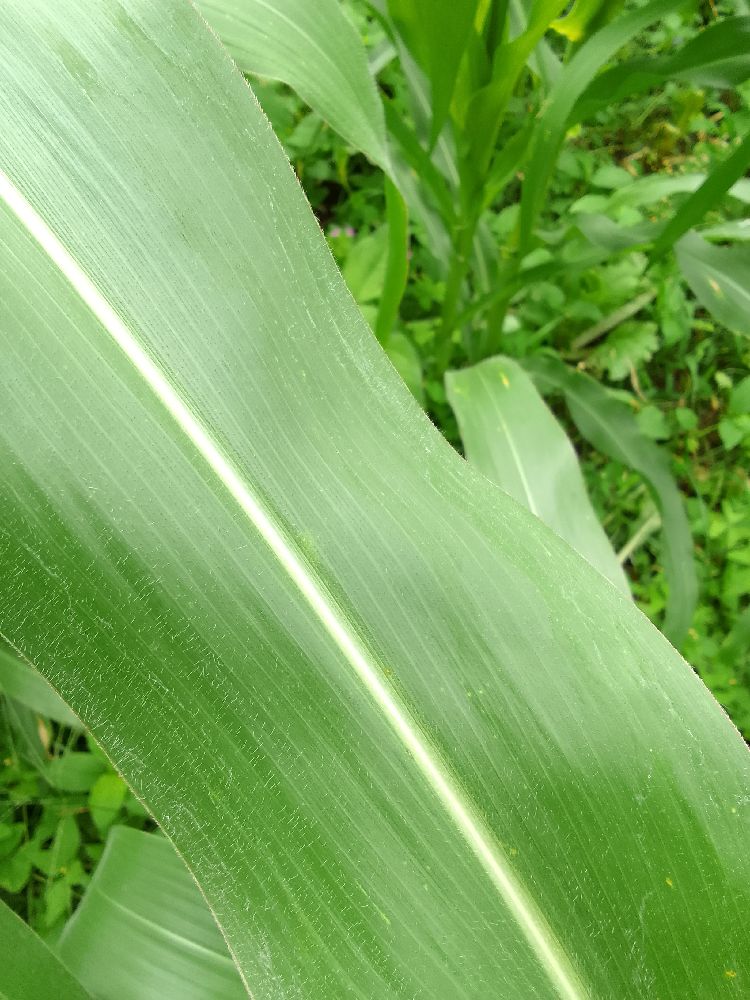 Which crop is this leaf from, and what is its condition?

maize, healthy
